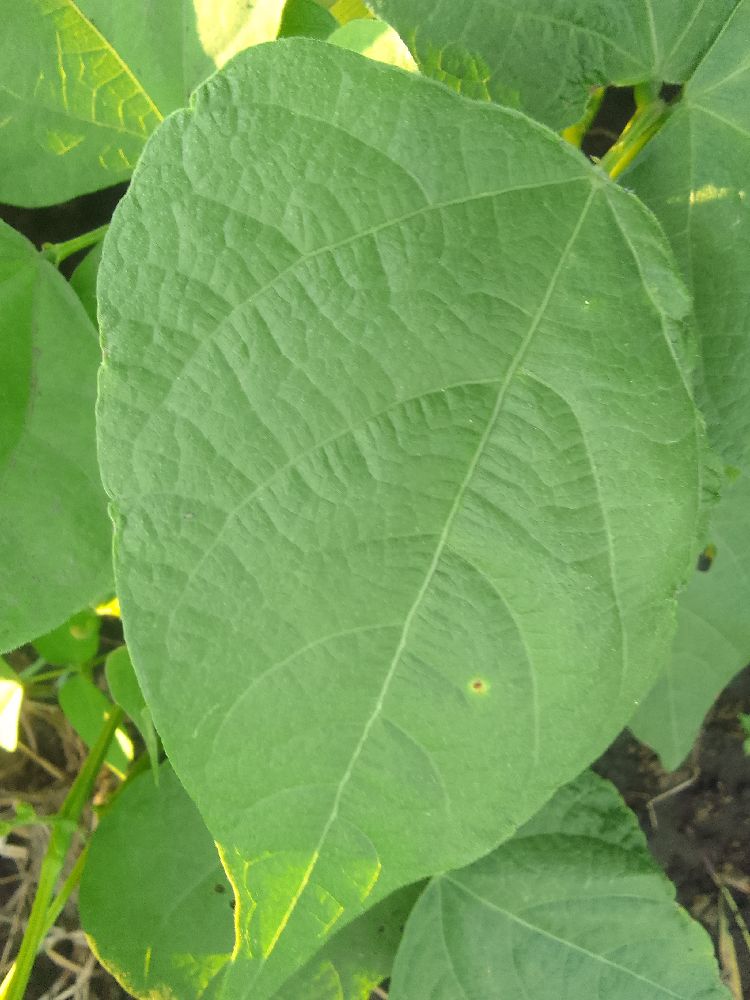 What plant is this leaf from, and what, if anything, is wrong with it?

common bean, healthy
